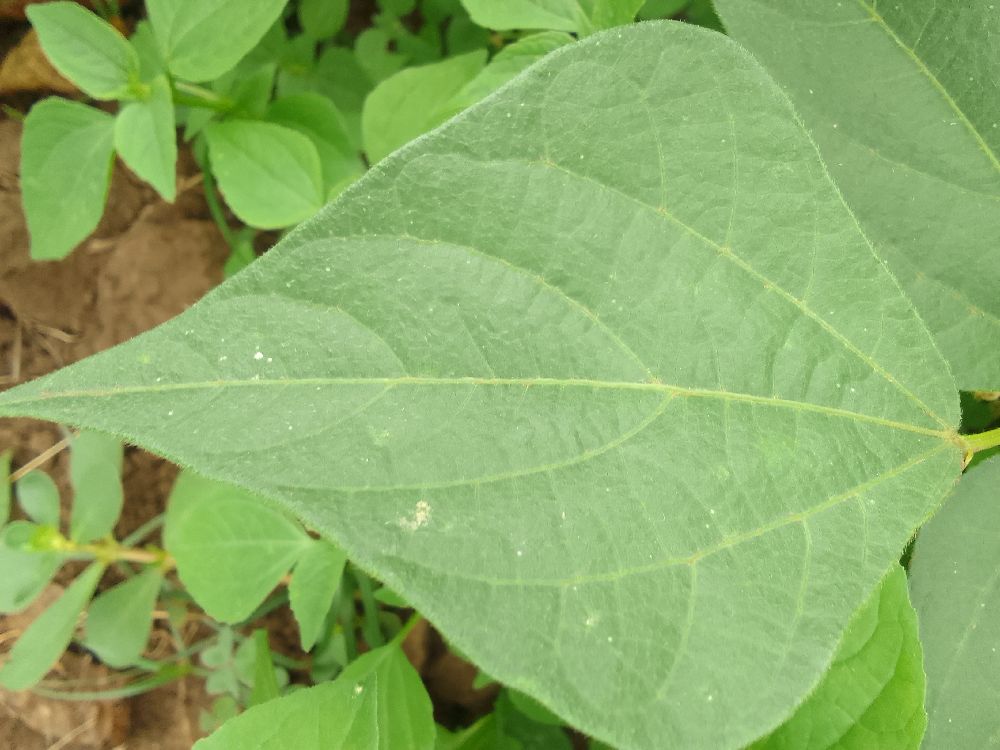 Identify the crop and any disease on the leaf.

common bean, healthy
